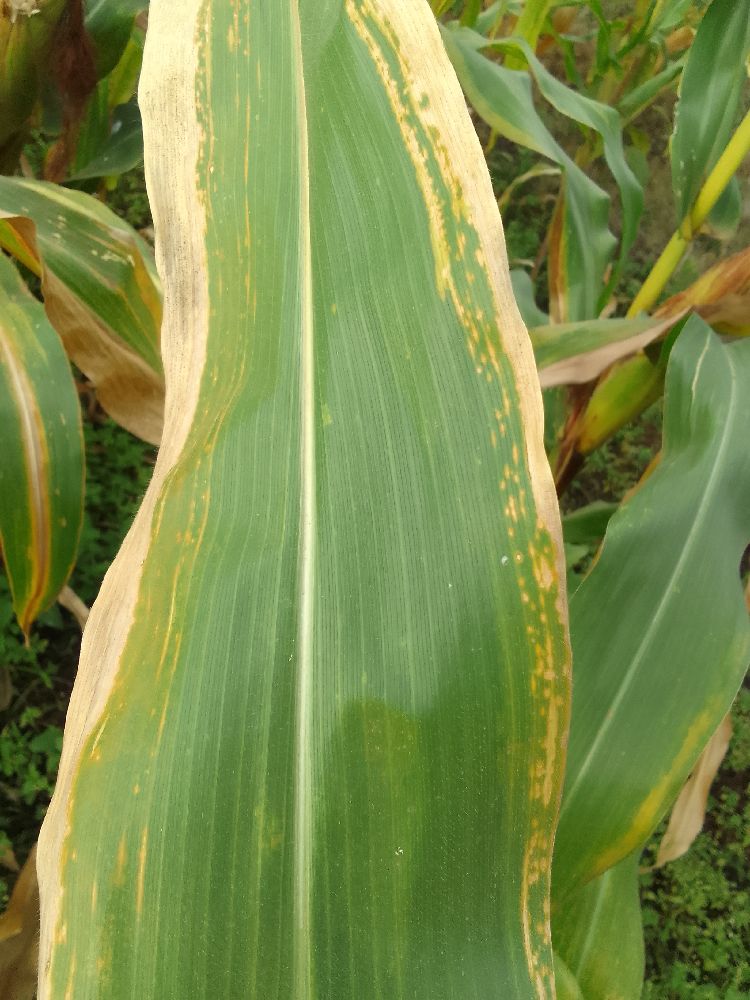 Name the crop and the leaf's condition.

maize, maize lethal necrosis
